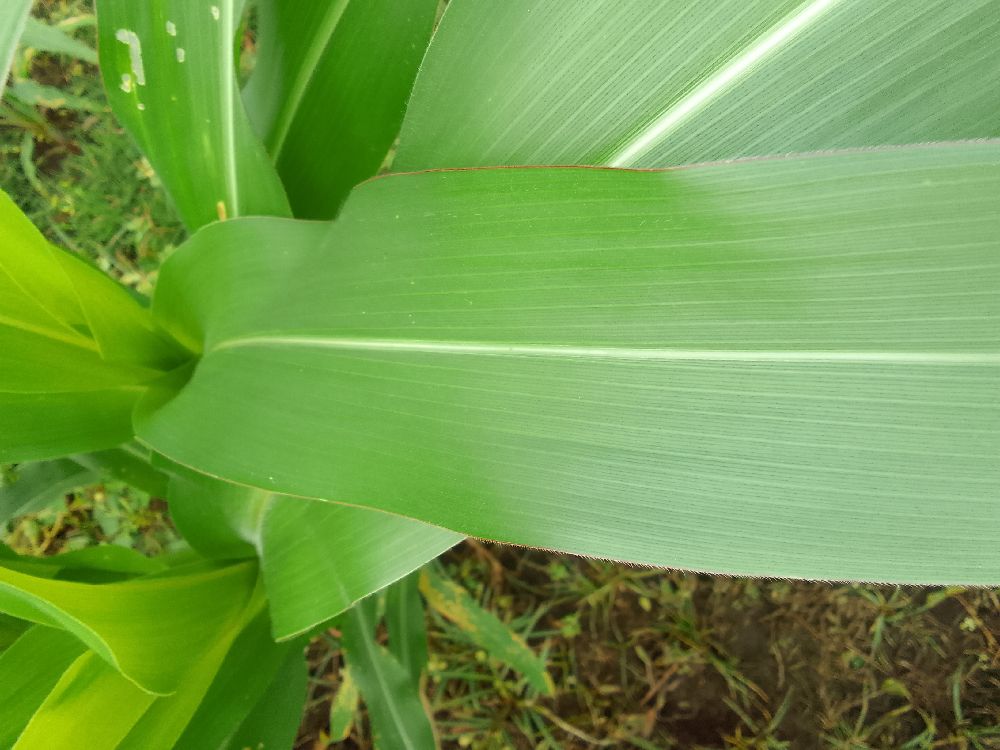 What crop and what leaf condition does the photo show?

maize, healthy
